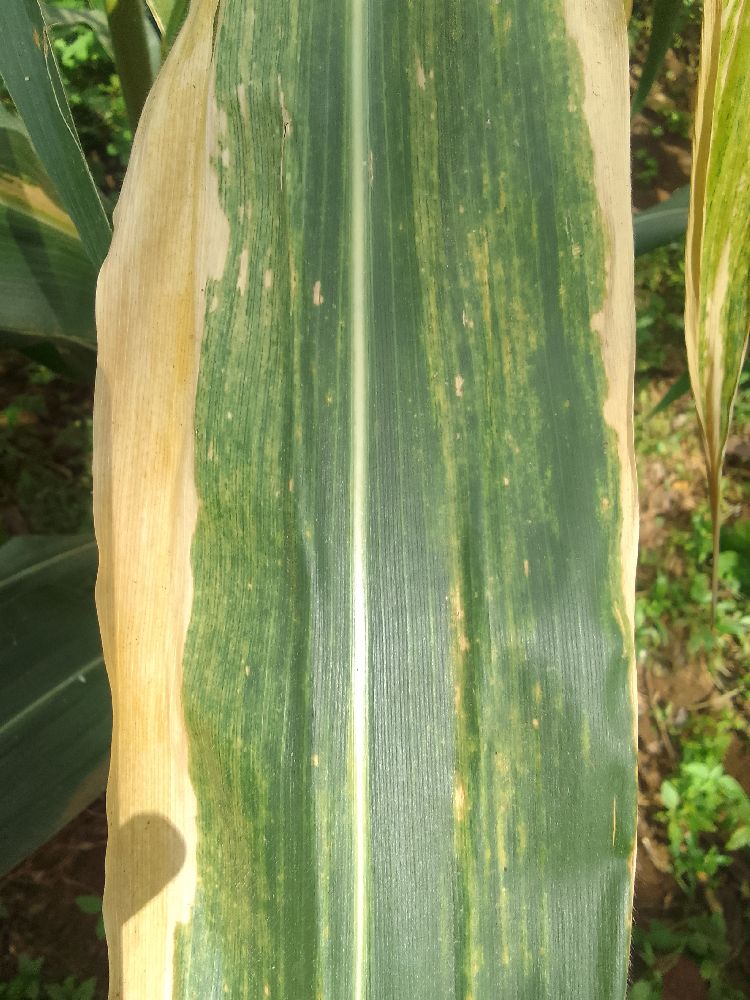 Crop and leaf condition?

maize, maize lethal necrosis
